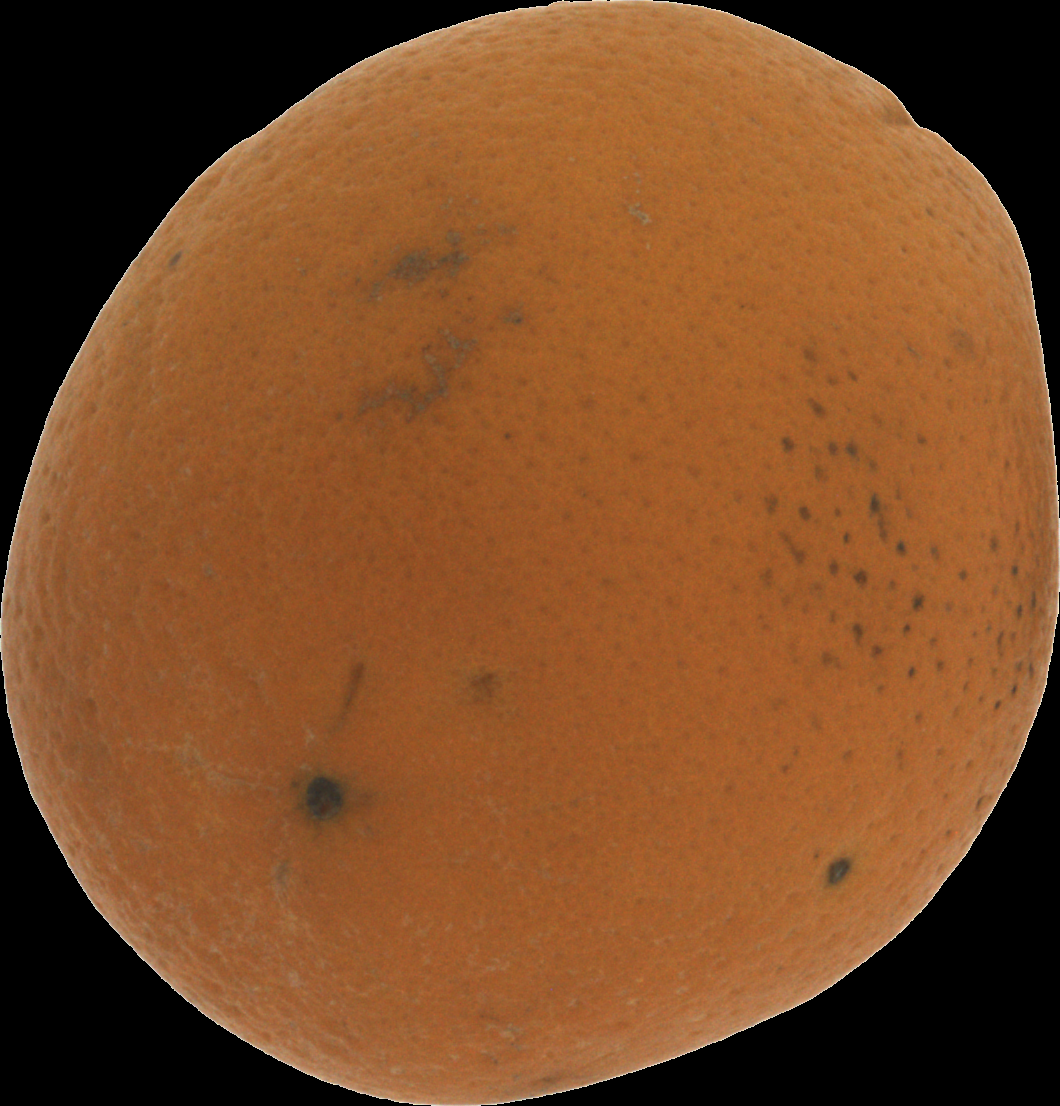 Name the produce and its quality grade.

orange, bad
